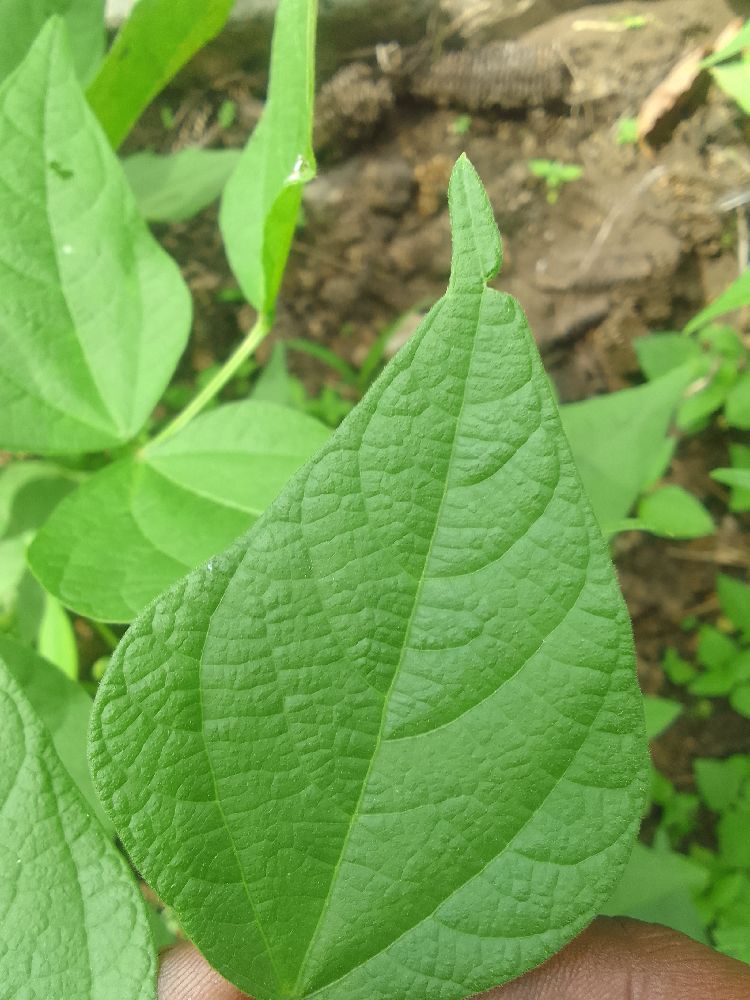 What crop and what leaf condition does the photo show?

common bean, healthy
